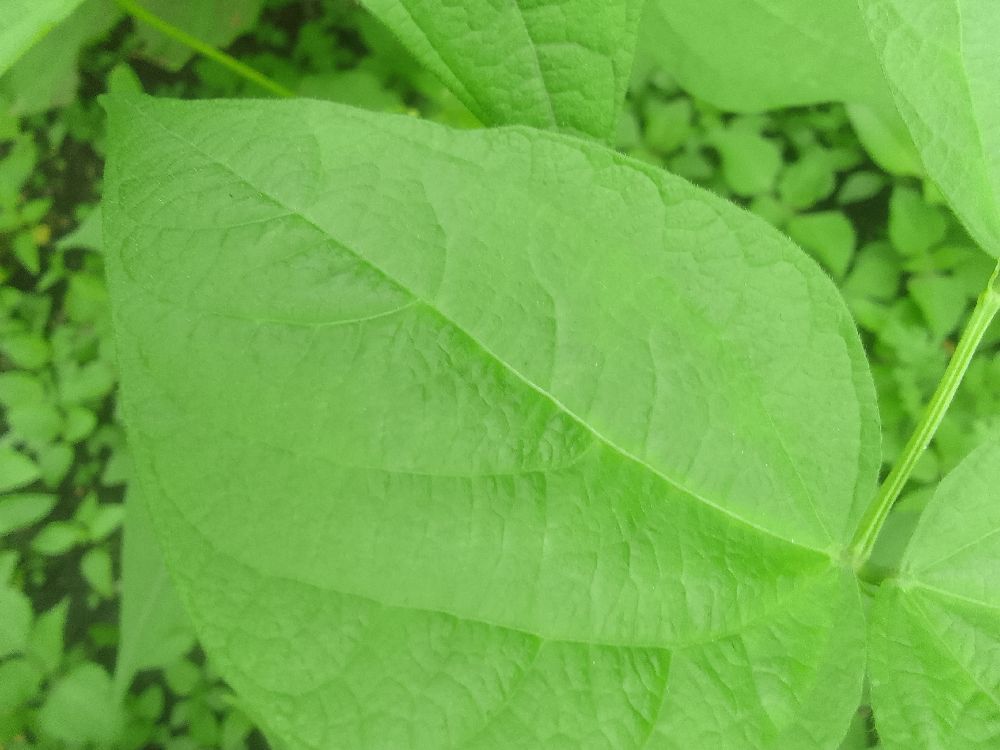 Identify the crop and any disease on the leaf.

common bean, healthy
